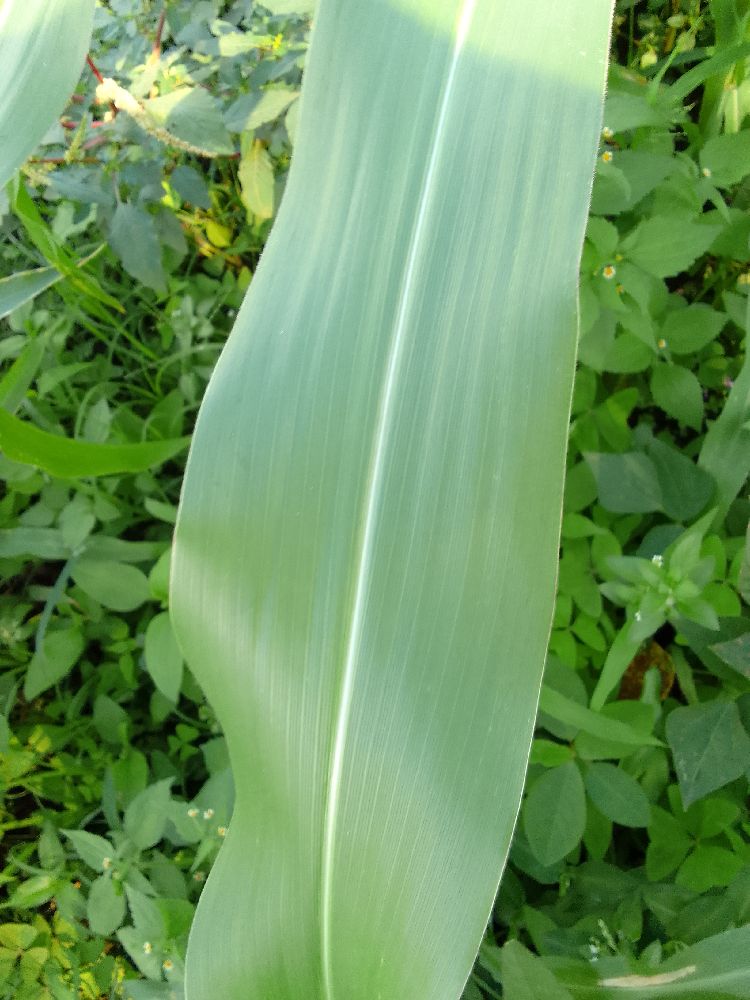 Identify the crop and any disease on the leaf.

maize, healthy
